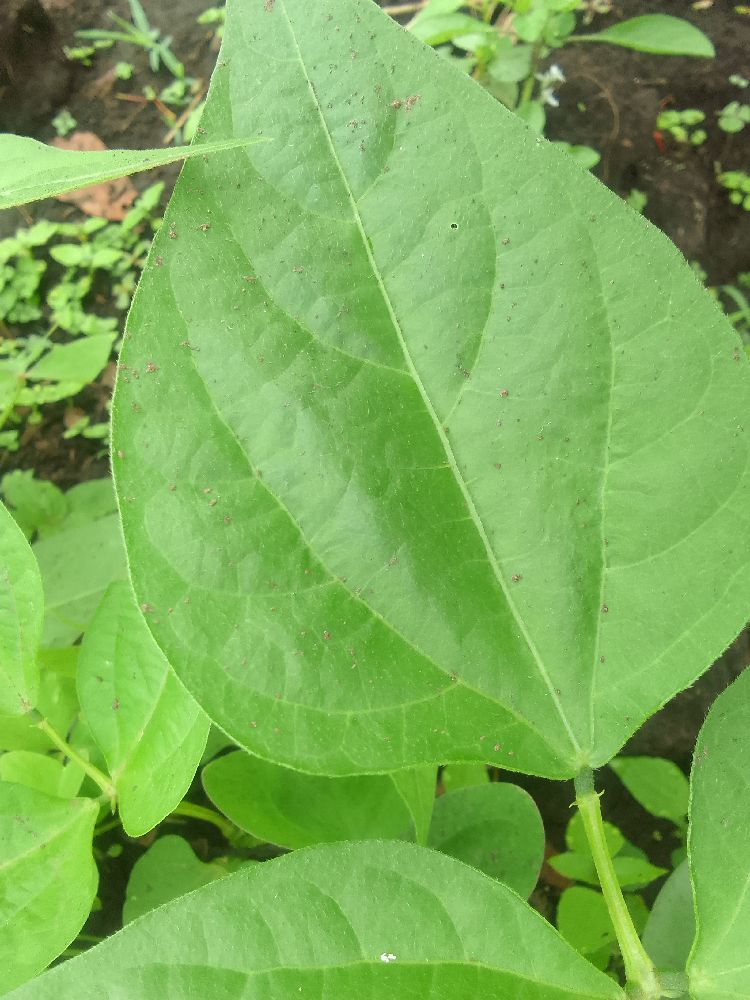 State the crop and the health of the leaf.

common bean, healthy
